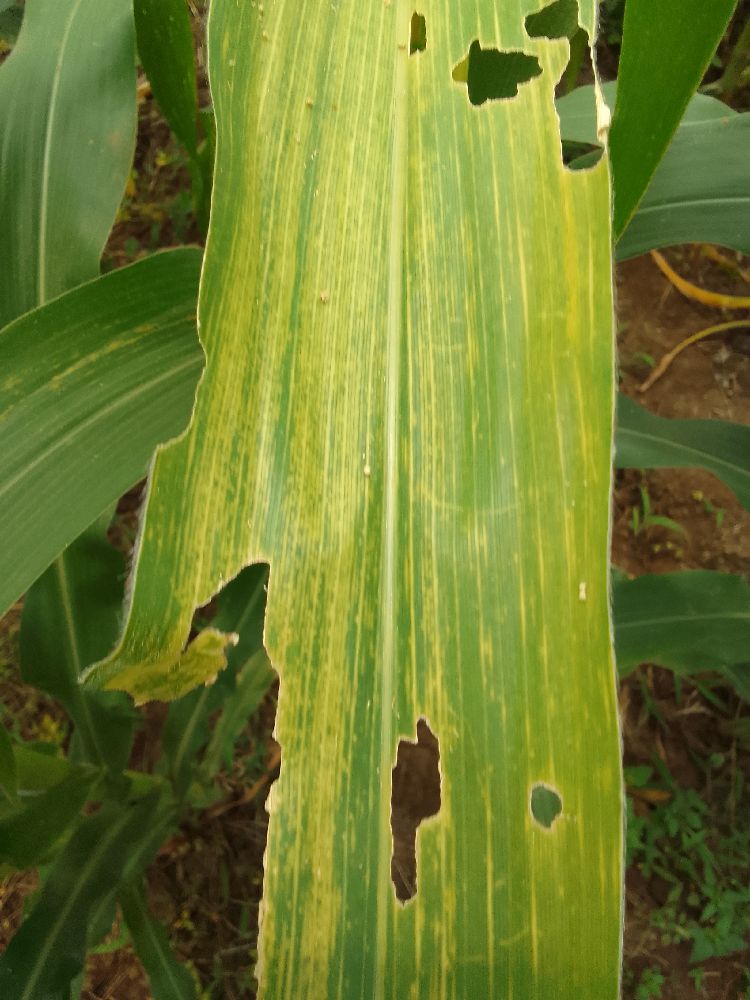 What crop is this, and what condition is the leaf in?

maize, maize lethal necrosis
